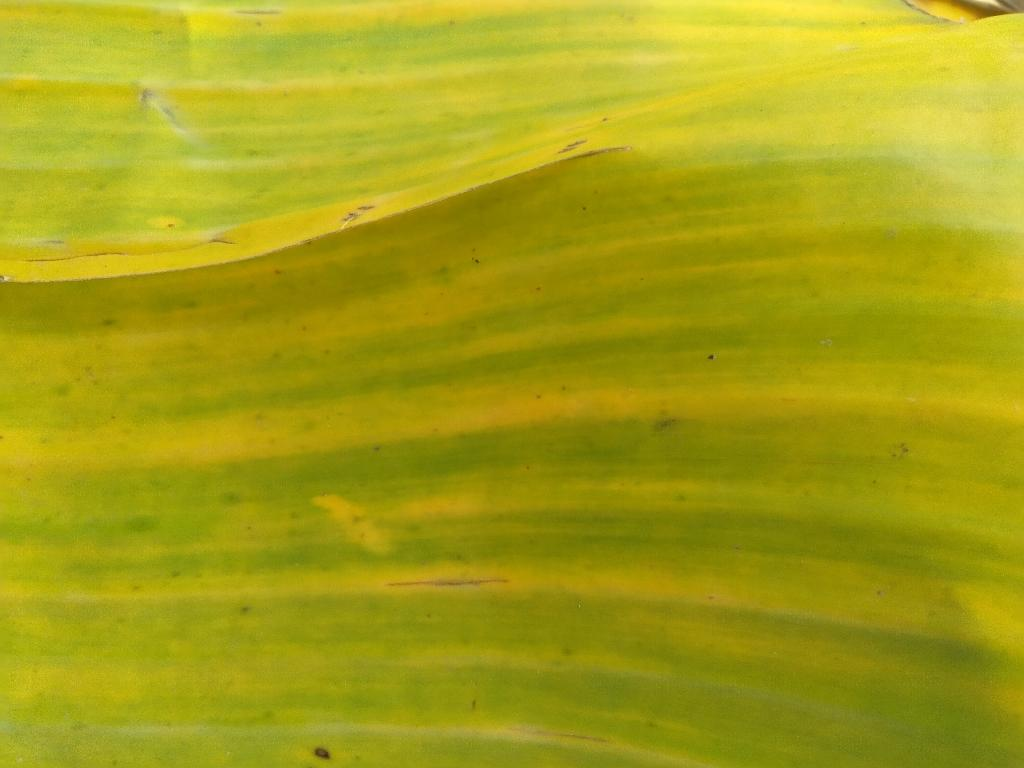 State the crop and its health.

banana, fusarium wilt race 1
